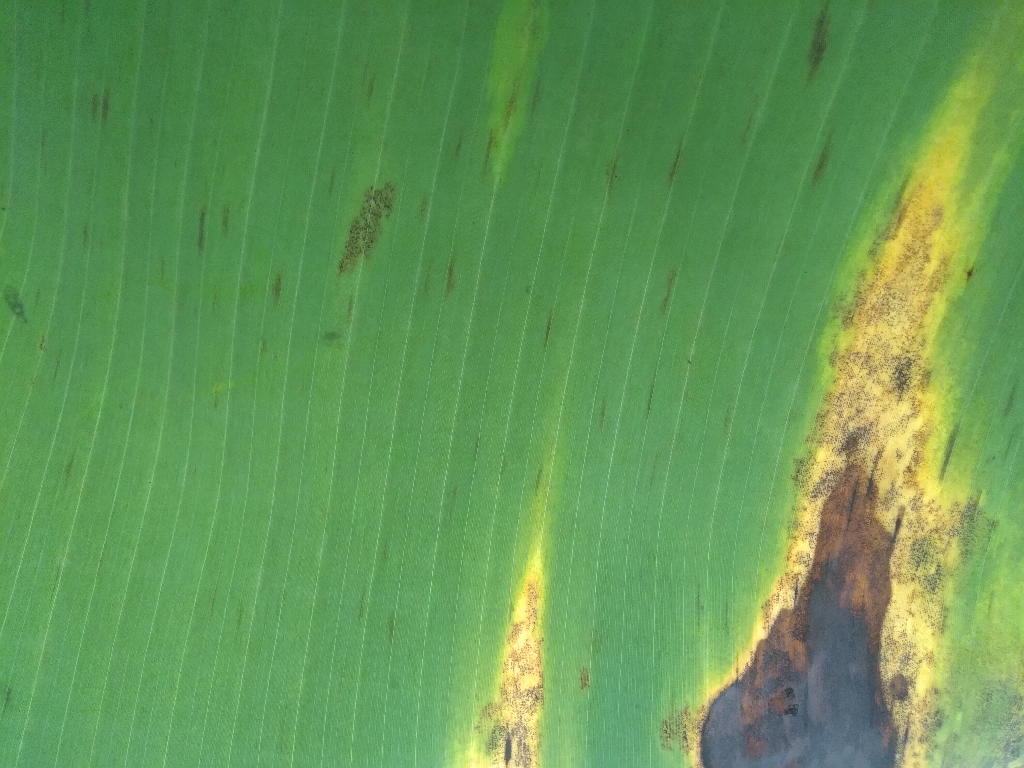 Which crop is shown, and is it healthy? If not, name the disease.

banana, black sigatoka
